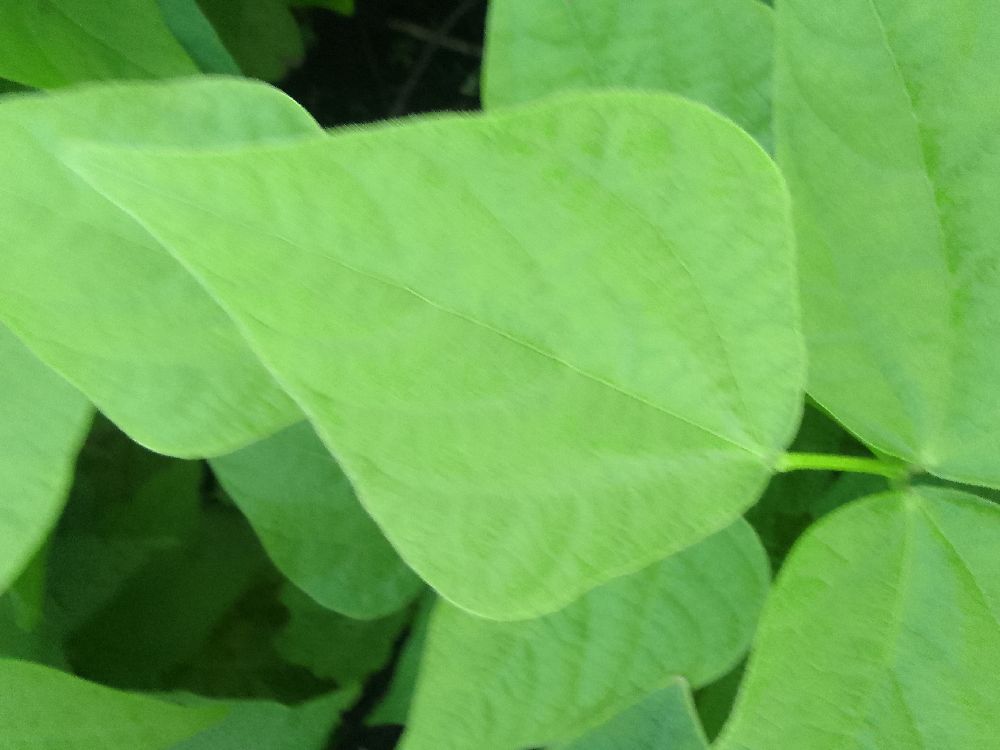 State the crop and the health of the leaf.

common bean, healthy
